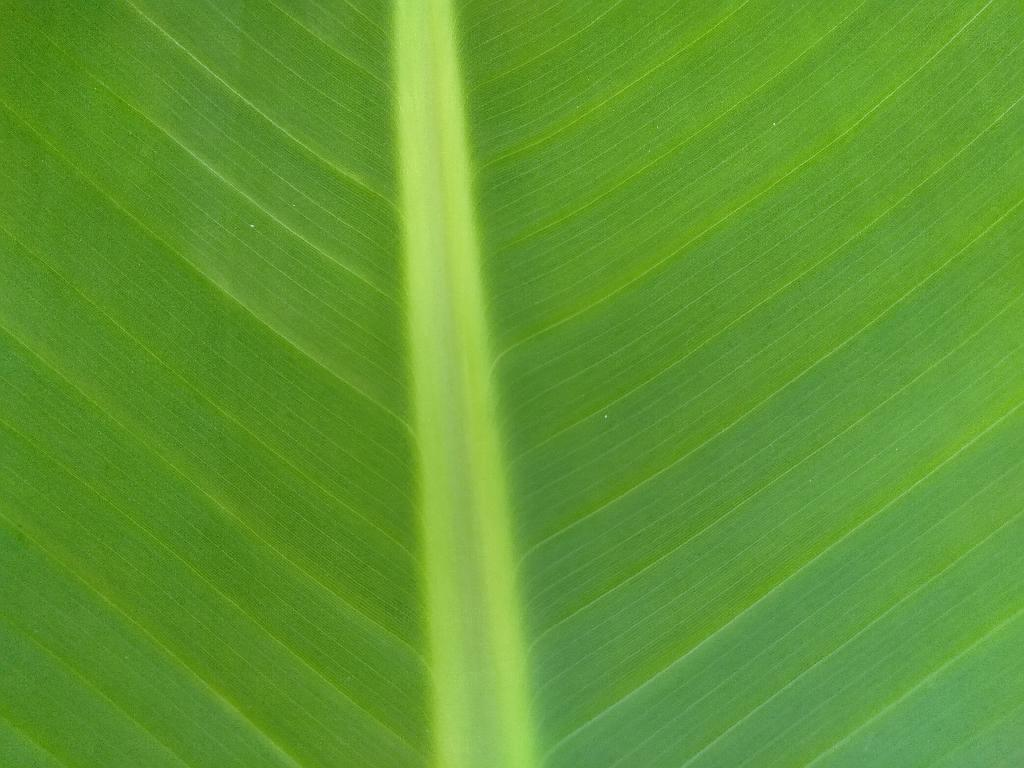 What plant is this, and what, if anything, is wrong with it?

banana, healthy
